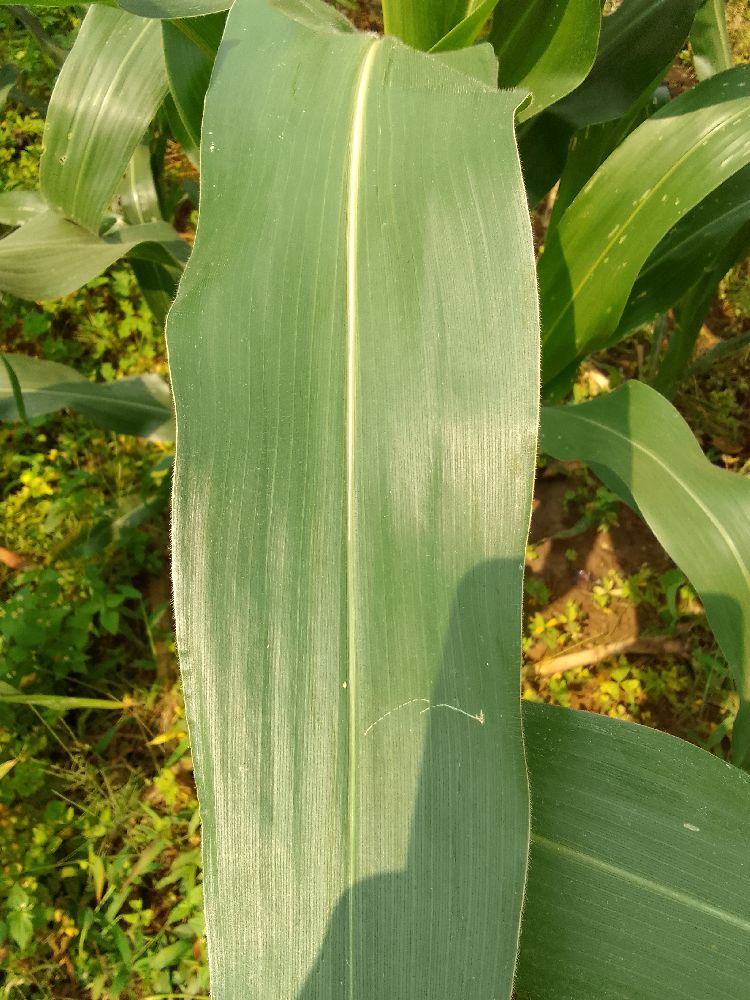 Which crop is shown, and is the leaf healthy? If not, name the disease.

maize, healthy
